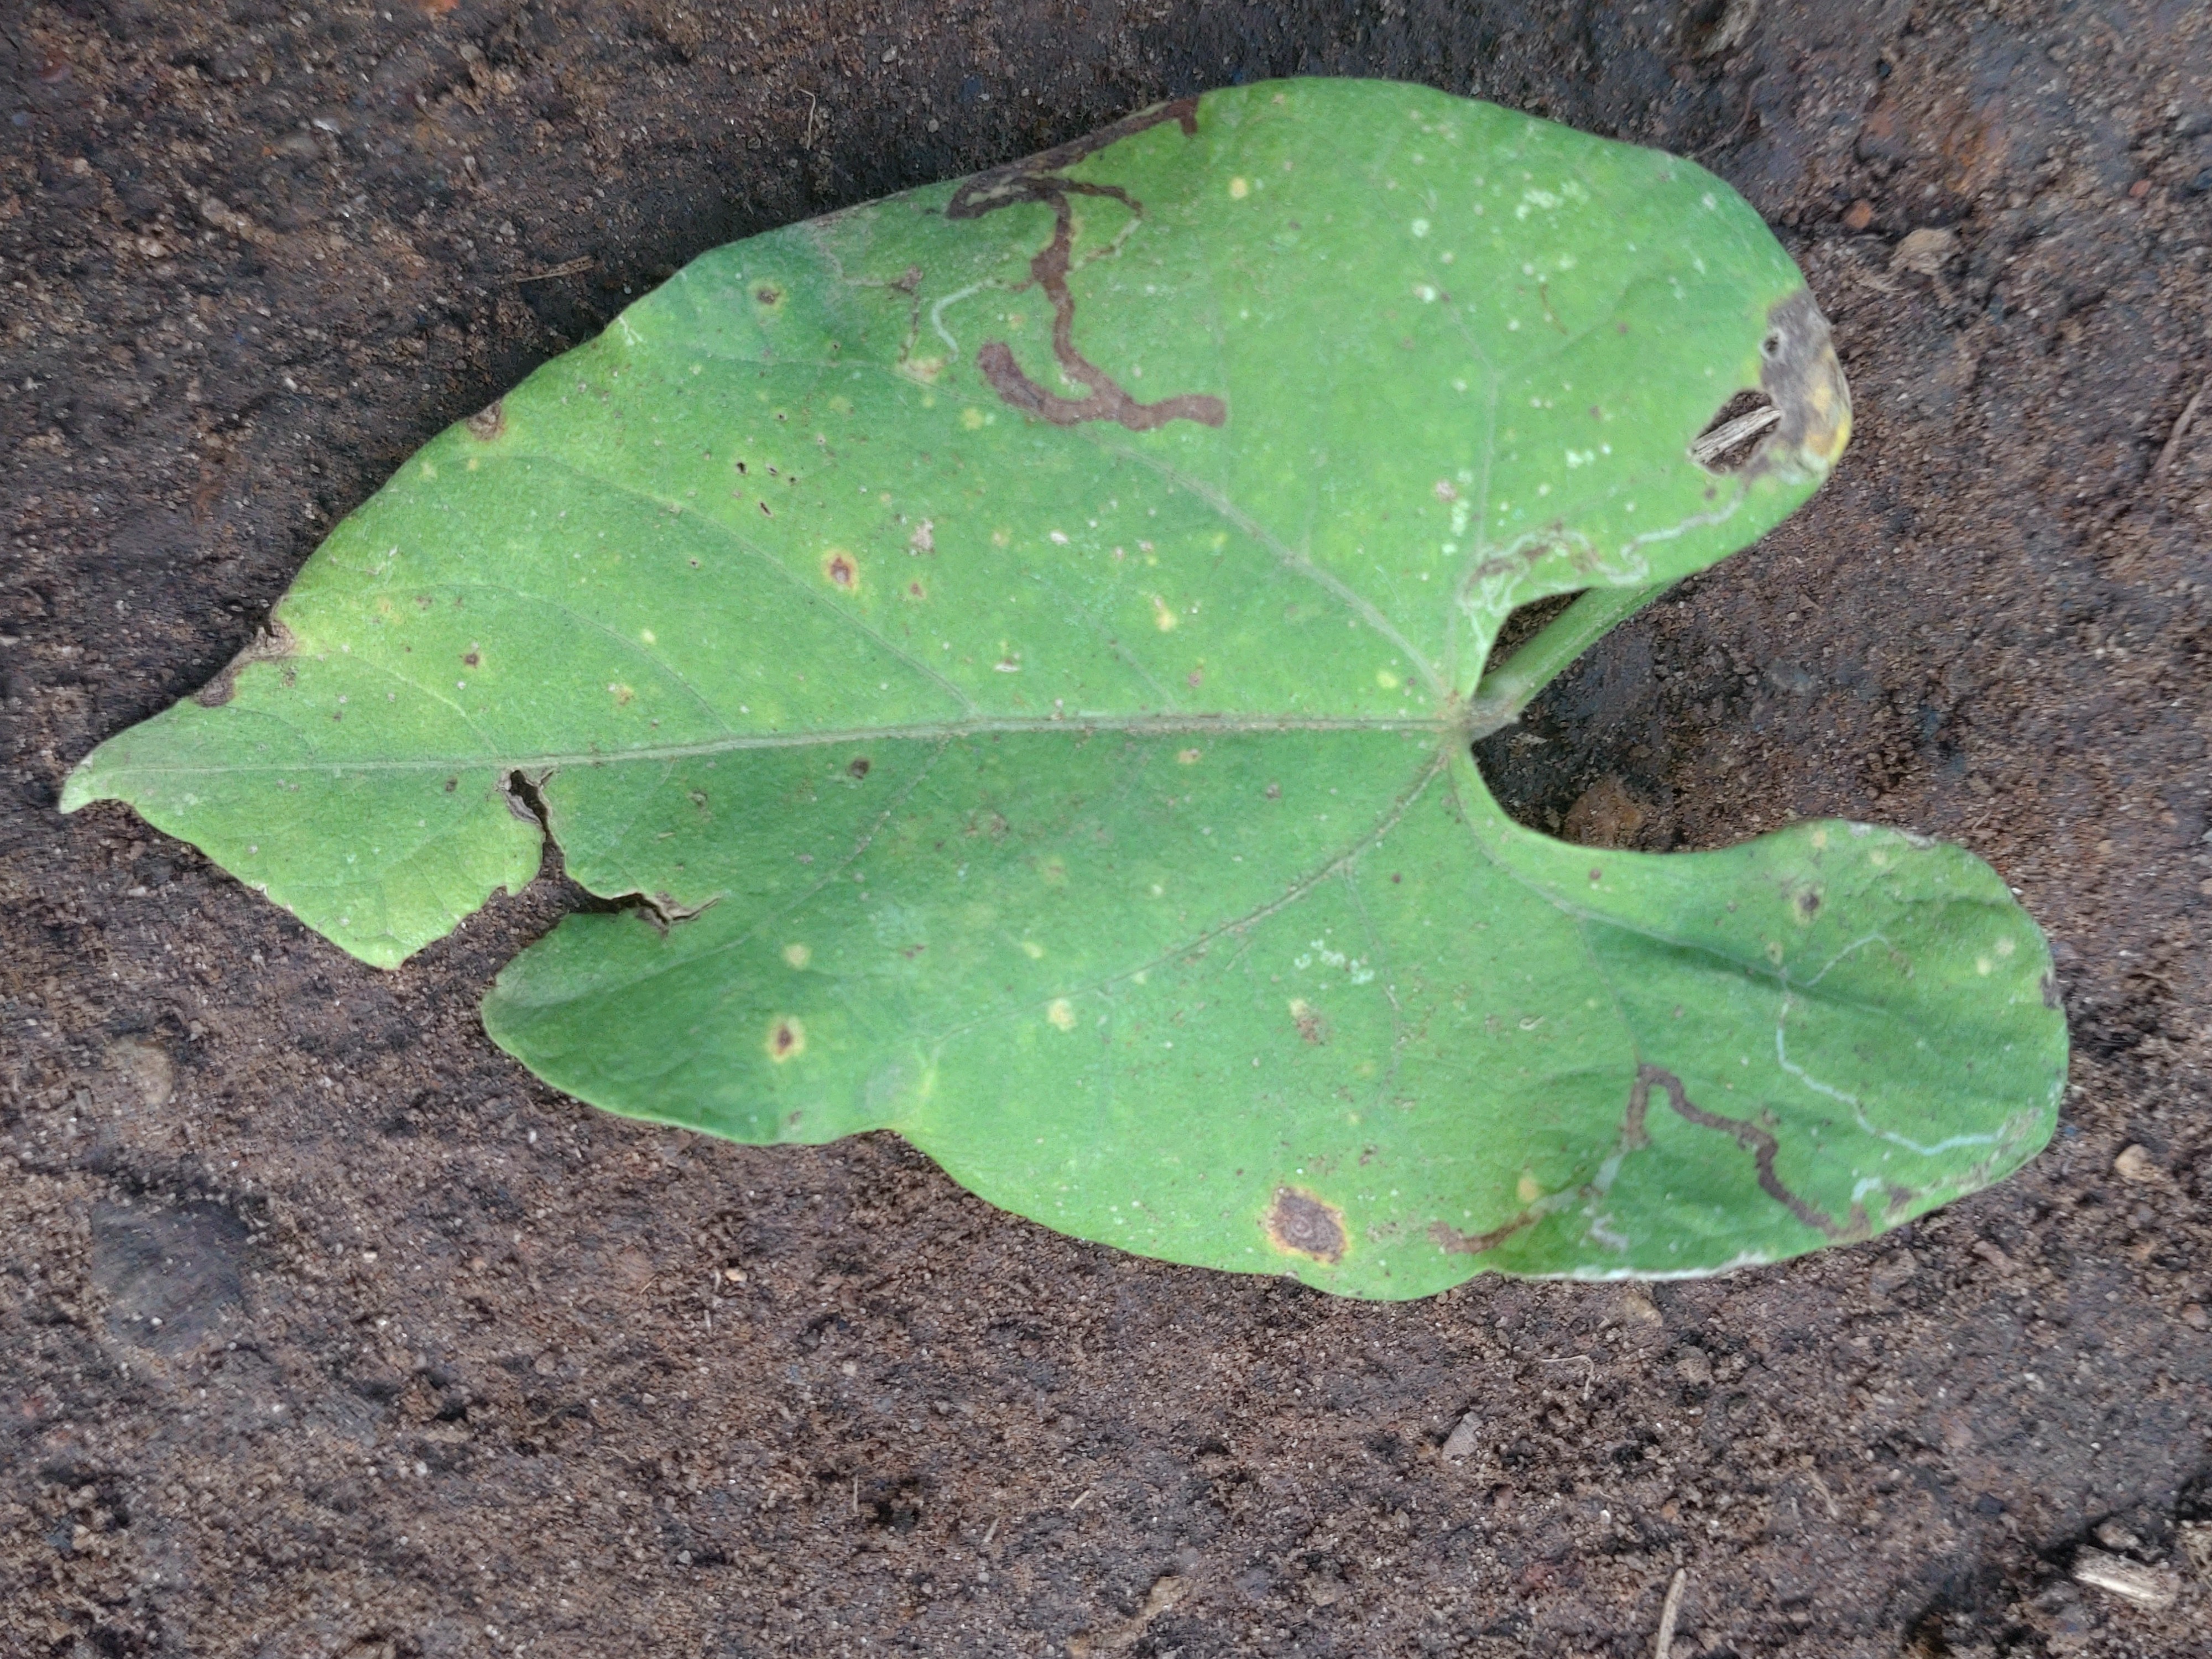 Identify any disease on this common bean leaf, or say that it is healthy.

rust
